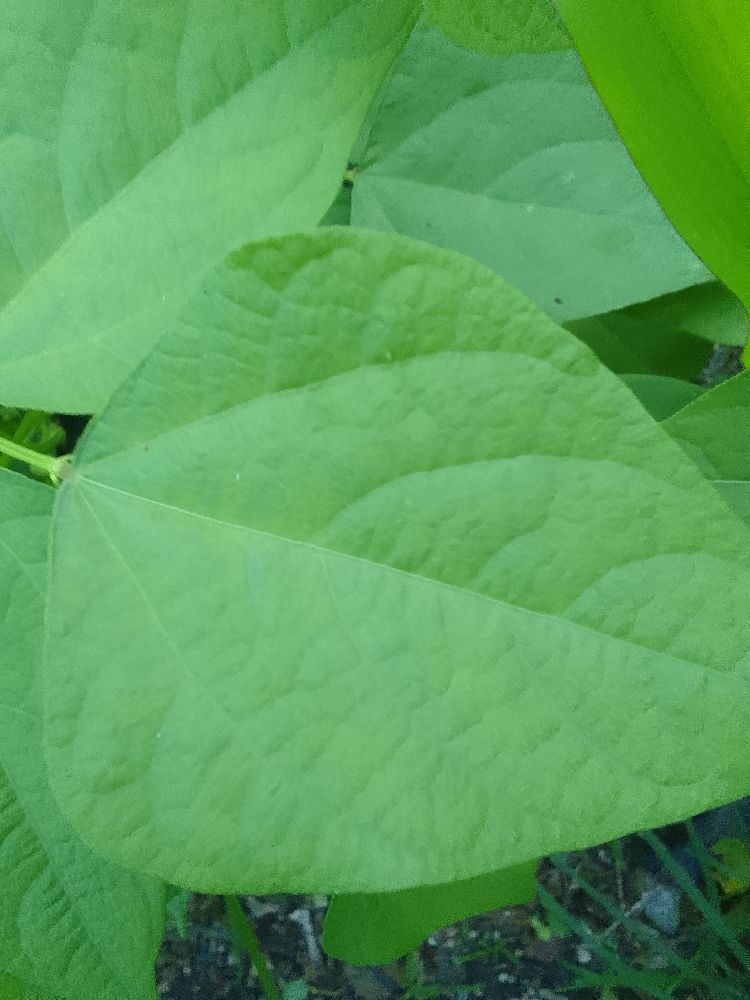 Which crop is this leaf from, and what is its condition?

common bean, healthy
